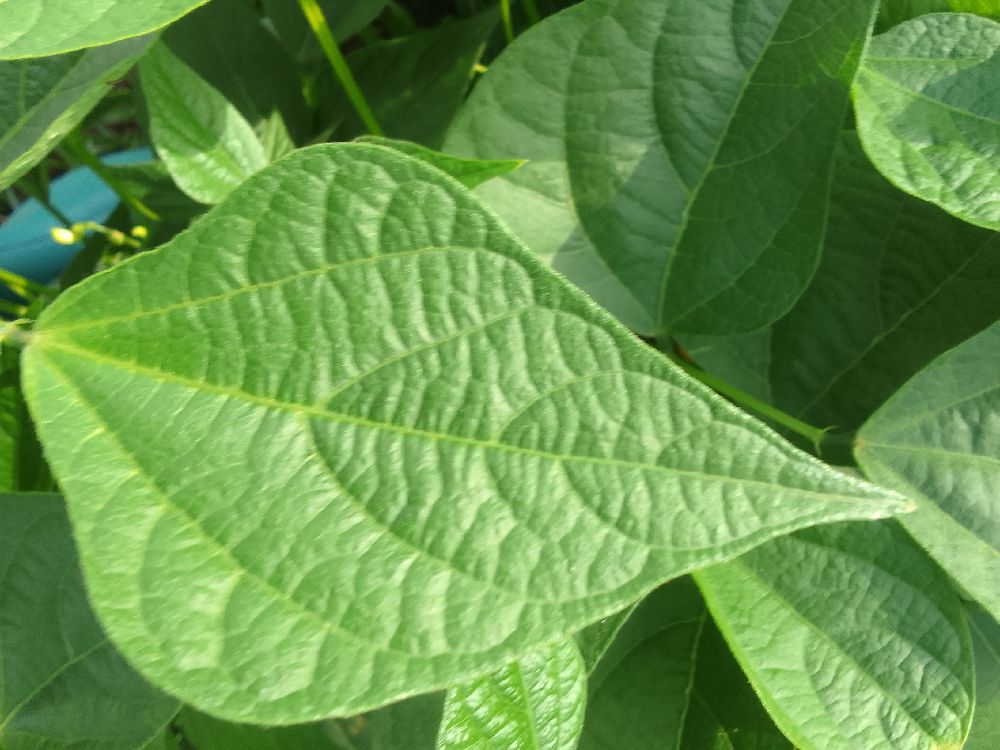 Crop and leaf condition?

common bean, healthy
